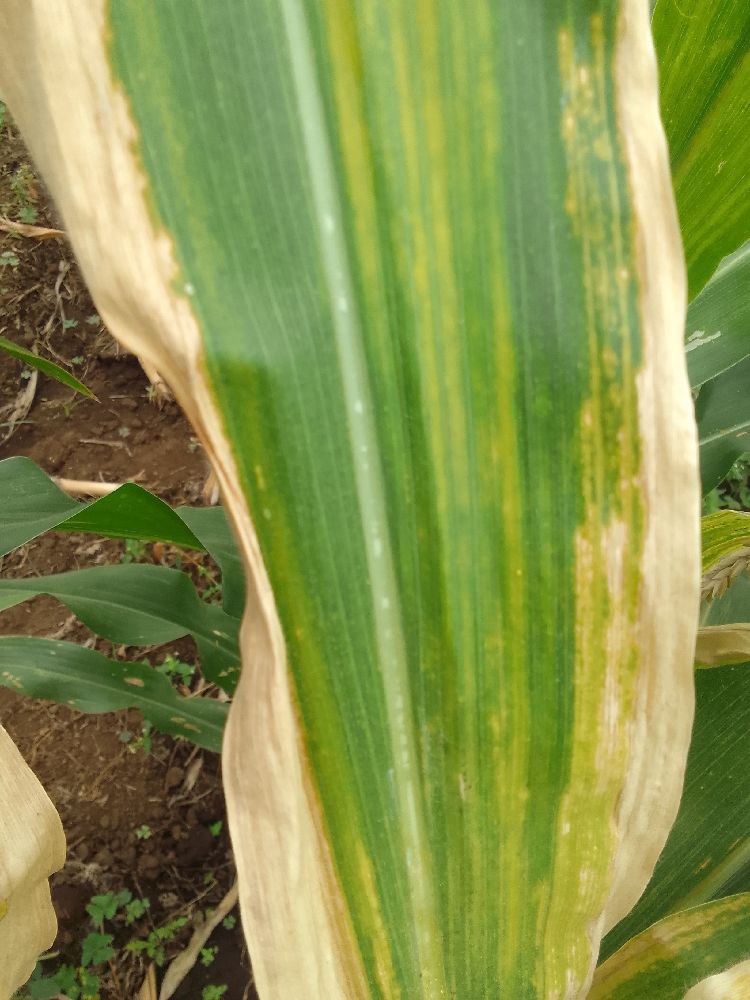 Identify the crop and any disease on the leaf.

maize, maize lethal necrosis
